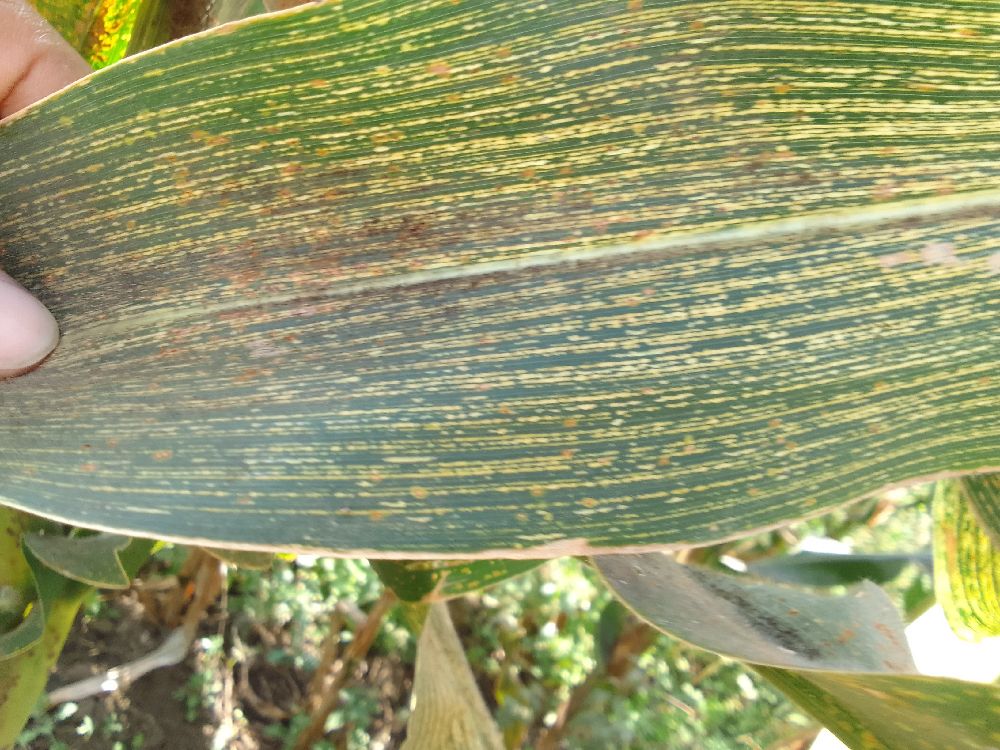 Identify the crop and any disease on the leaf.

maize, maize streak virus
